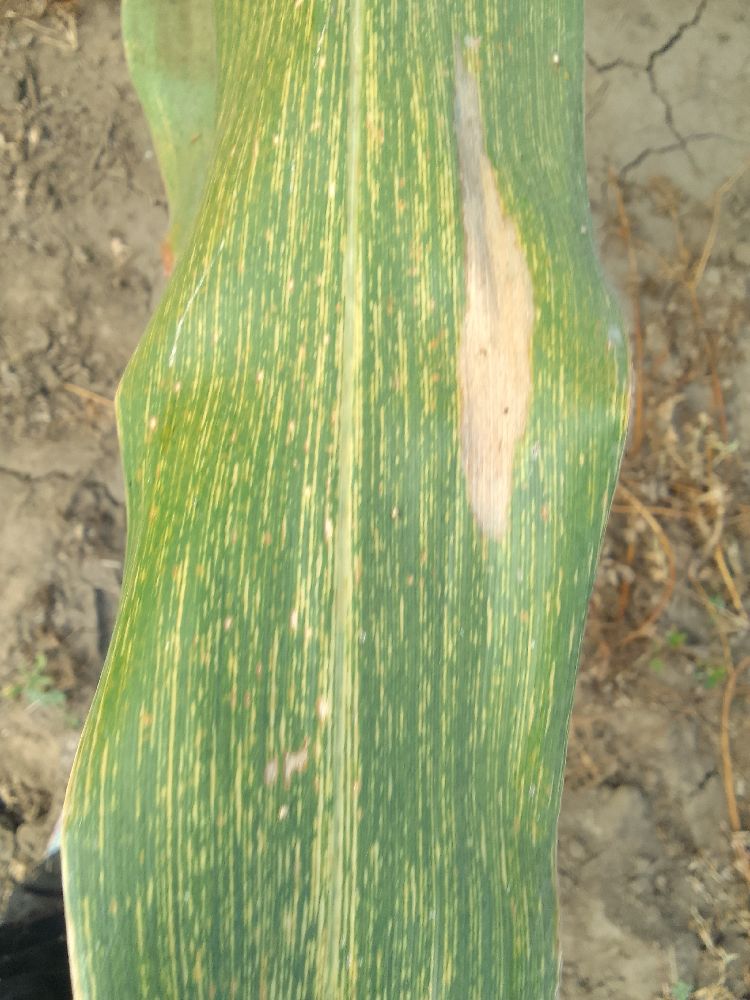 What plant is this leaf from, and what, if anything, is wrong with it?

maize, maize streak virus
